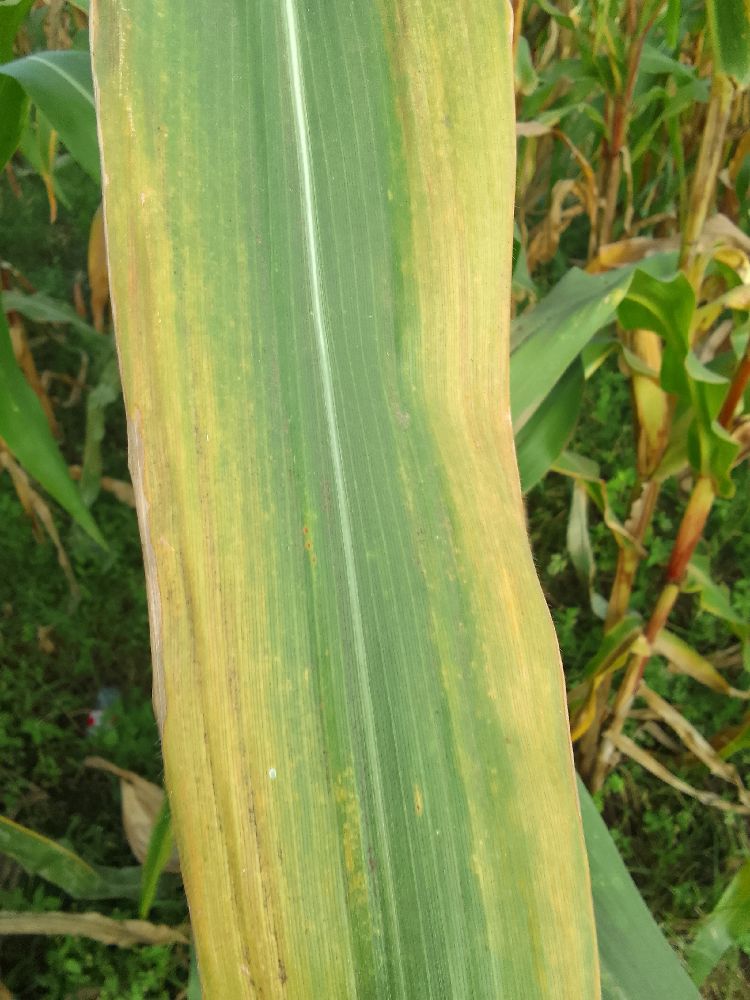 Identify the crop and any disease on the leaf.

maize, maize lethal necrosis
